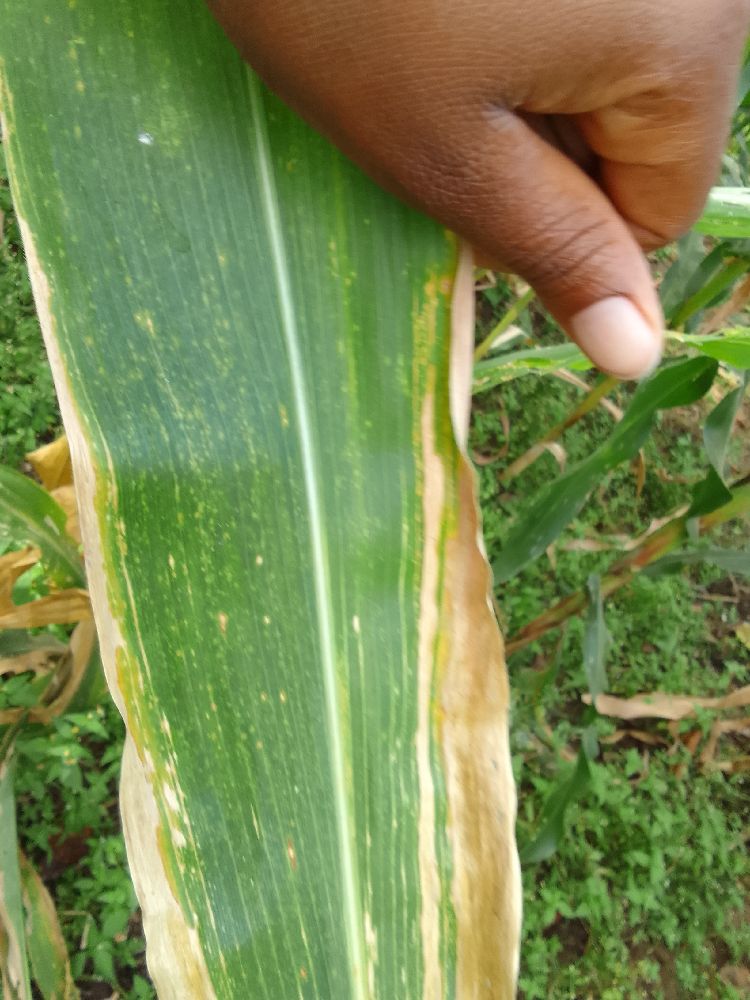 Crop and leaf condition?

maize, maize lethal necrosis
